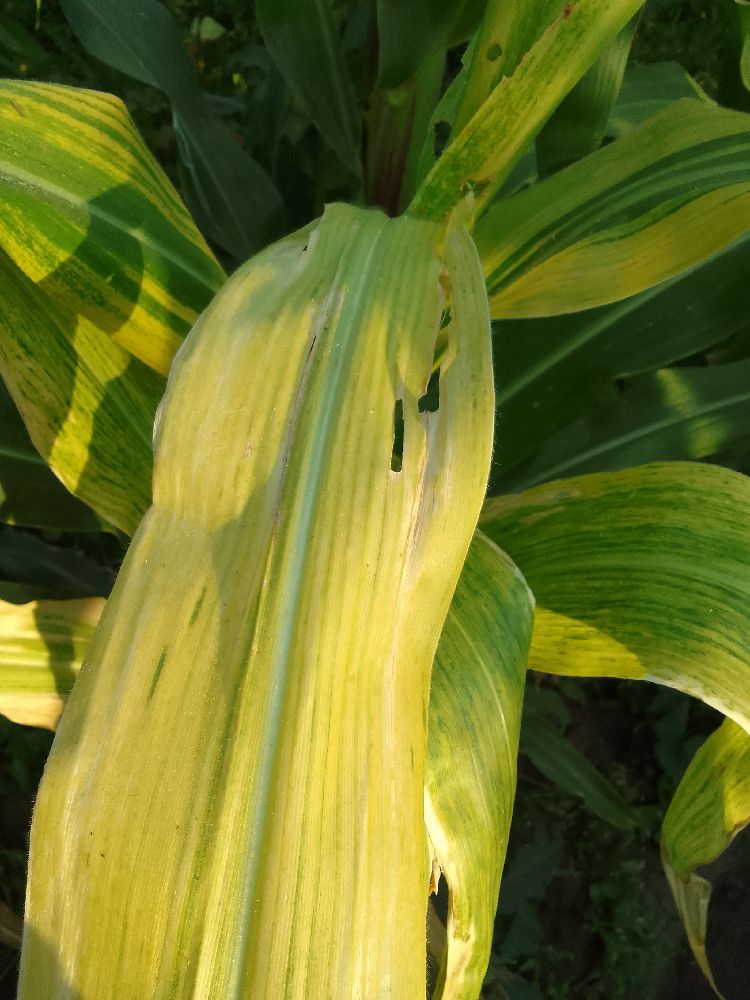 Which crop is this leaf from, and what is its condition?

maize, maize lethal necrosis
